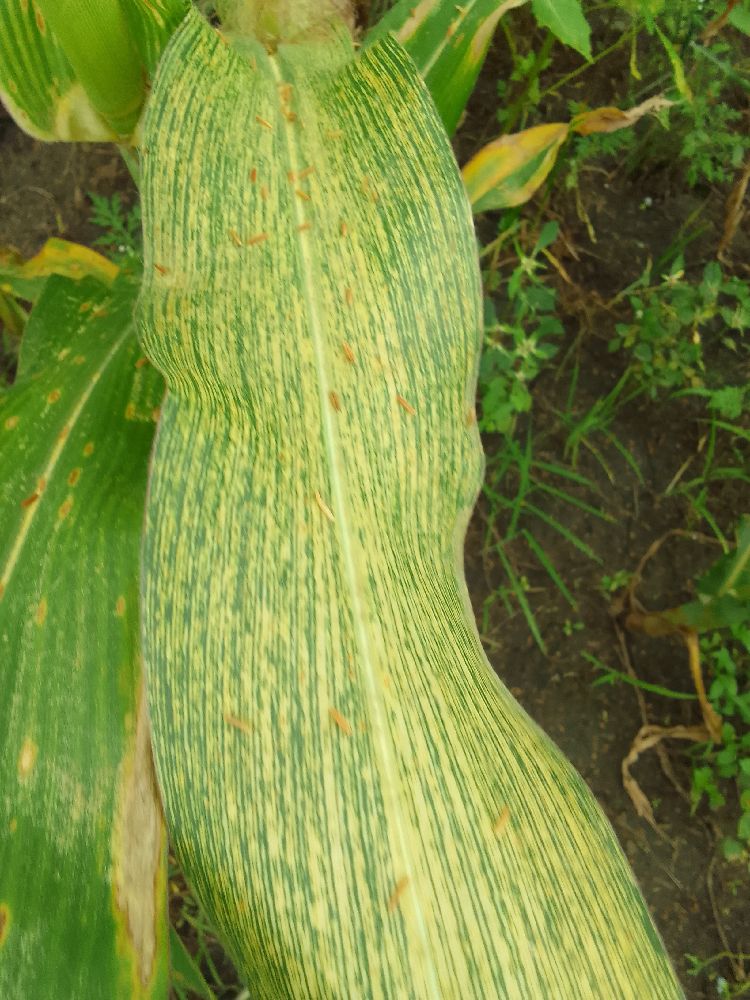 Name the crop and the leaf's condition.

maize, maize streak virus
